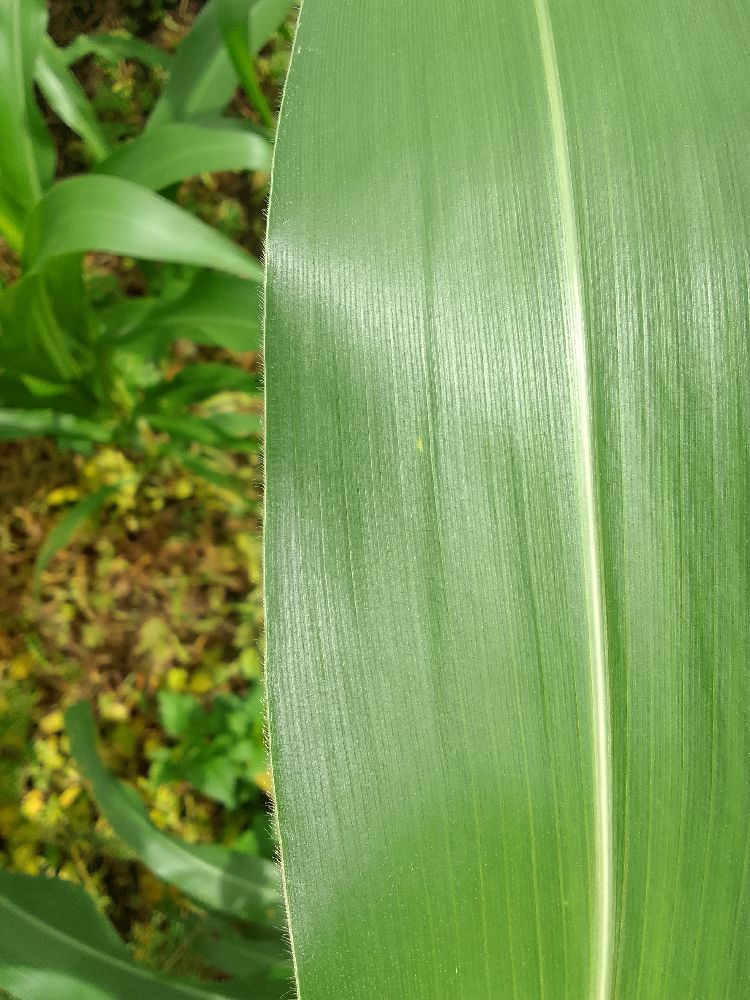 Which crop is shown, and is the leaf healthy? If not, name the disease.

maize, healthy
